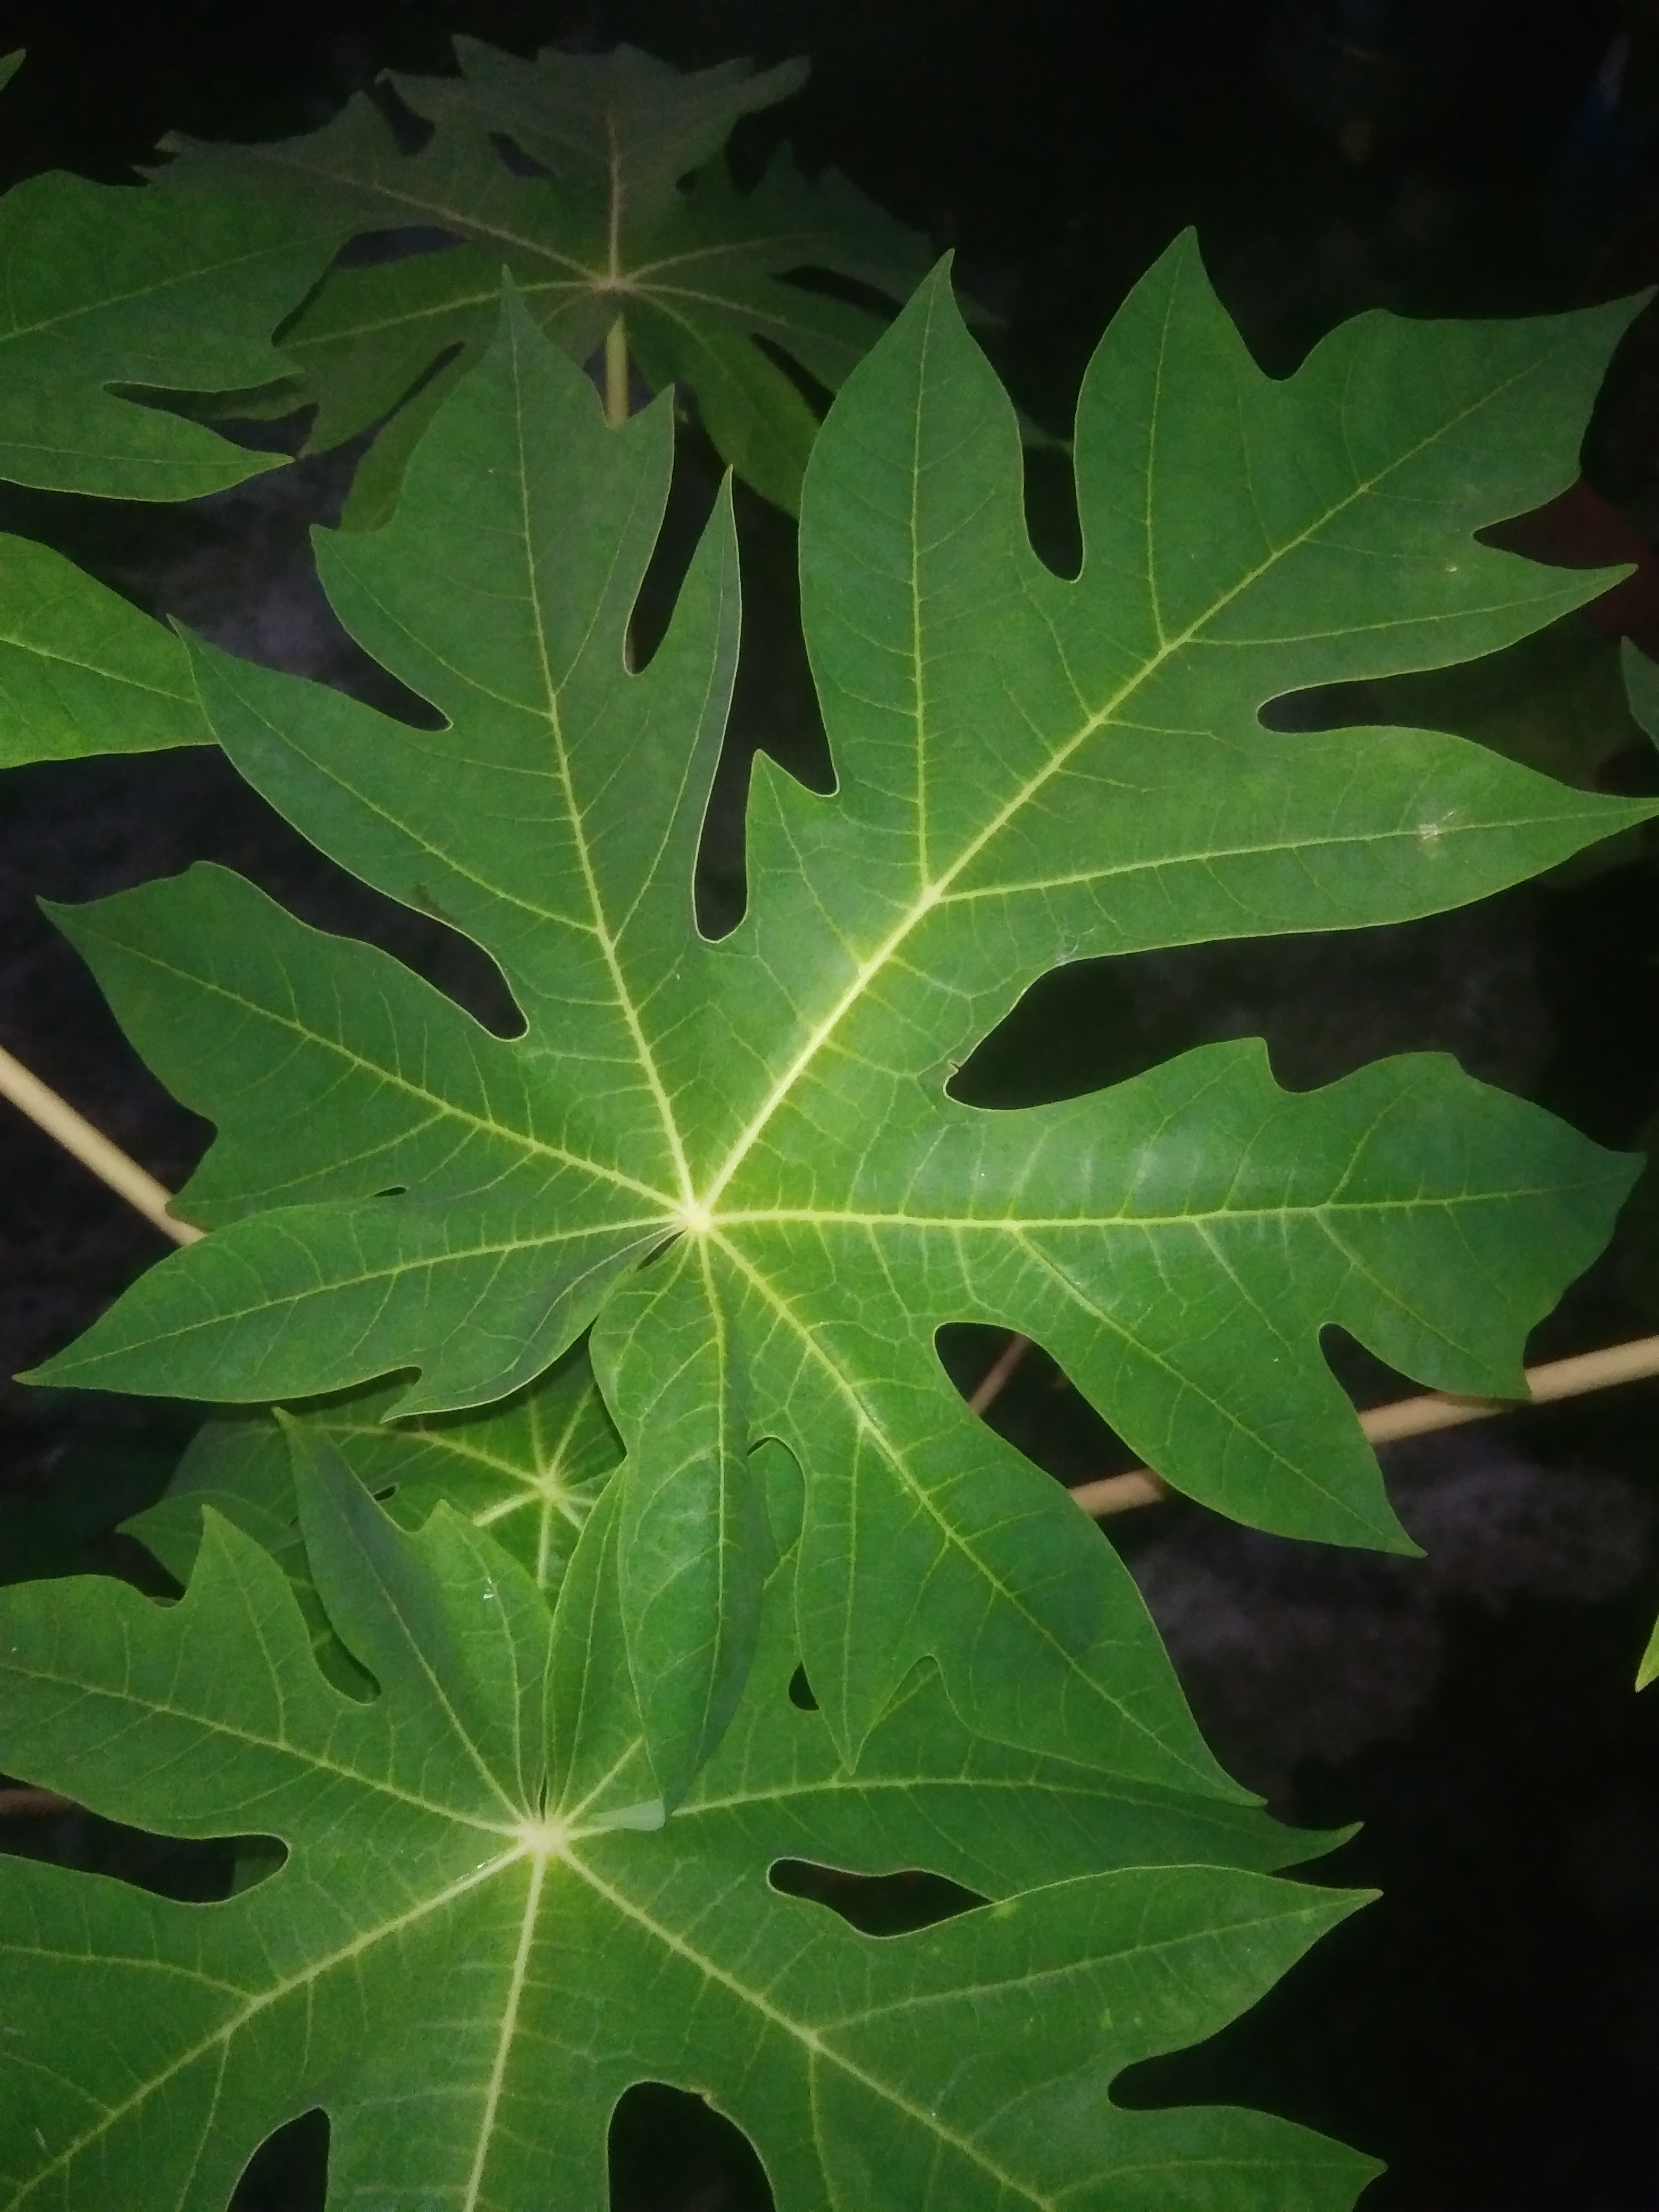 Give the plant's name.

papaya
